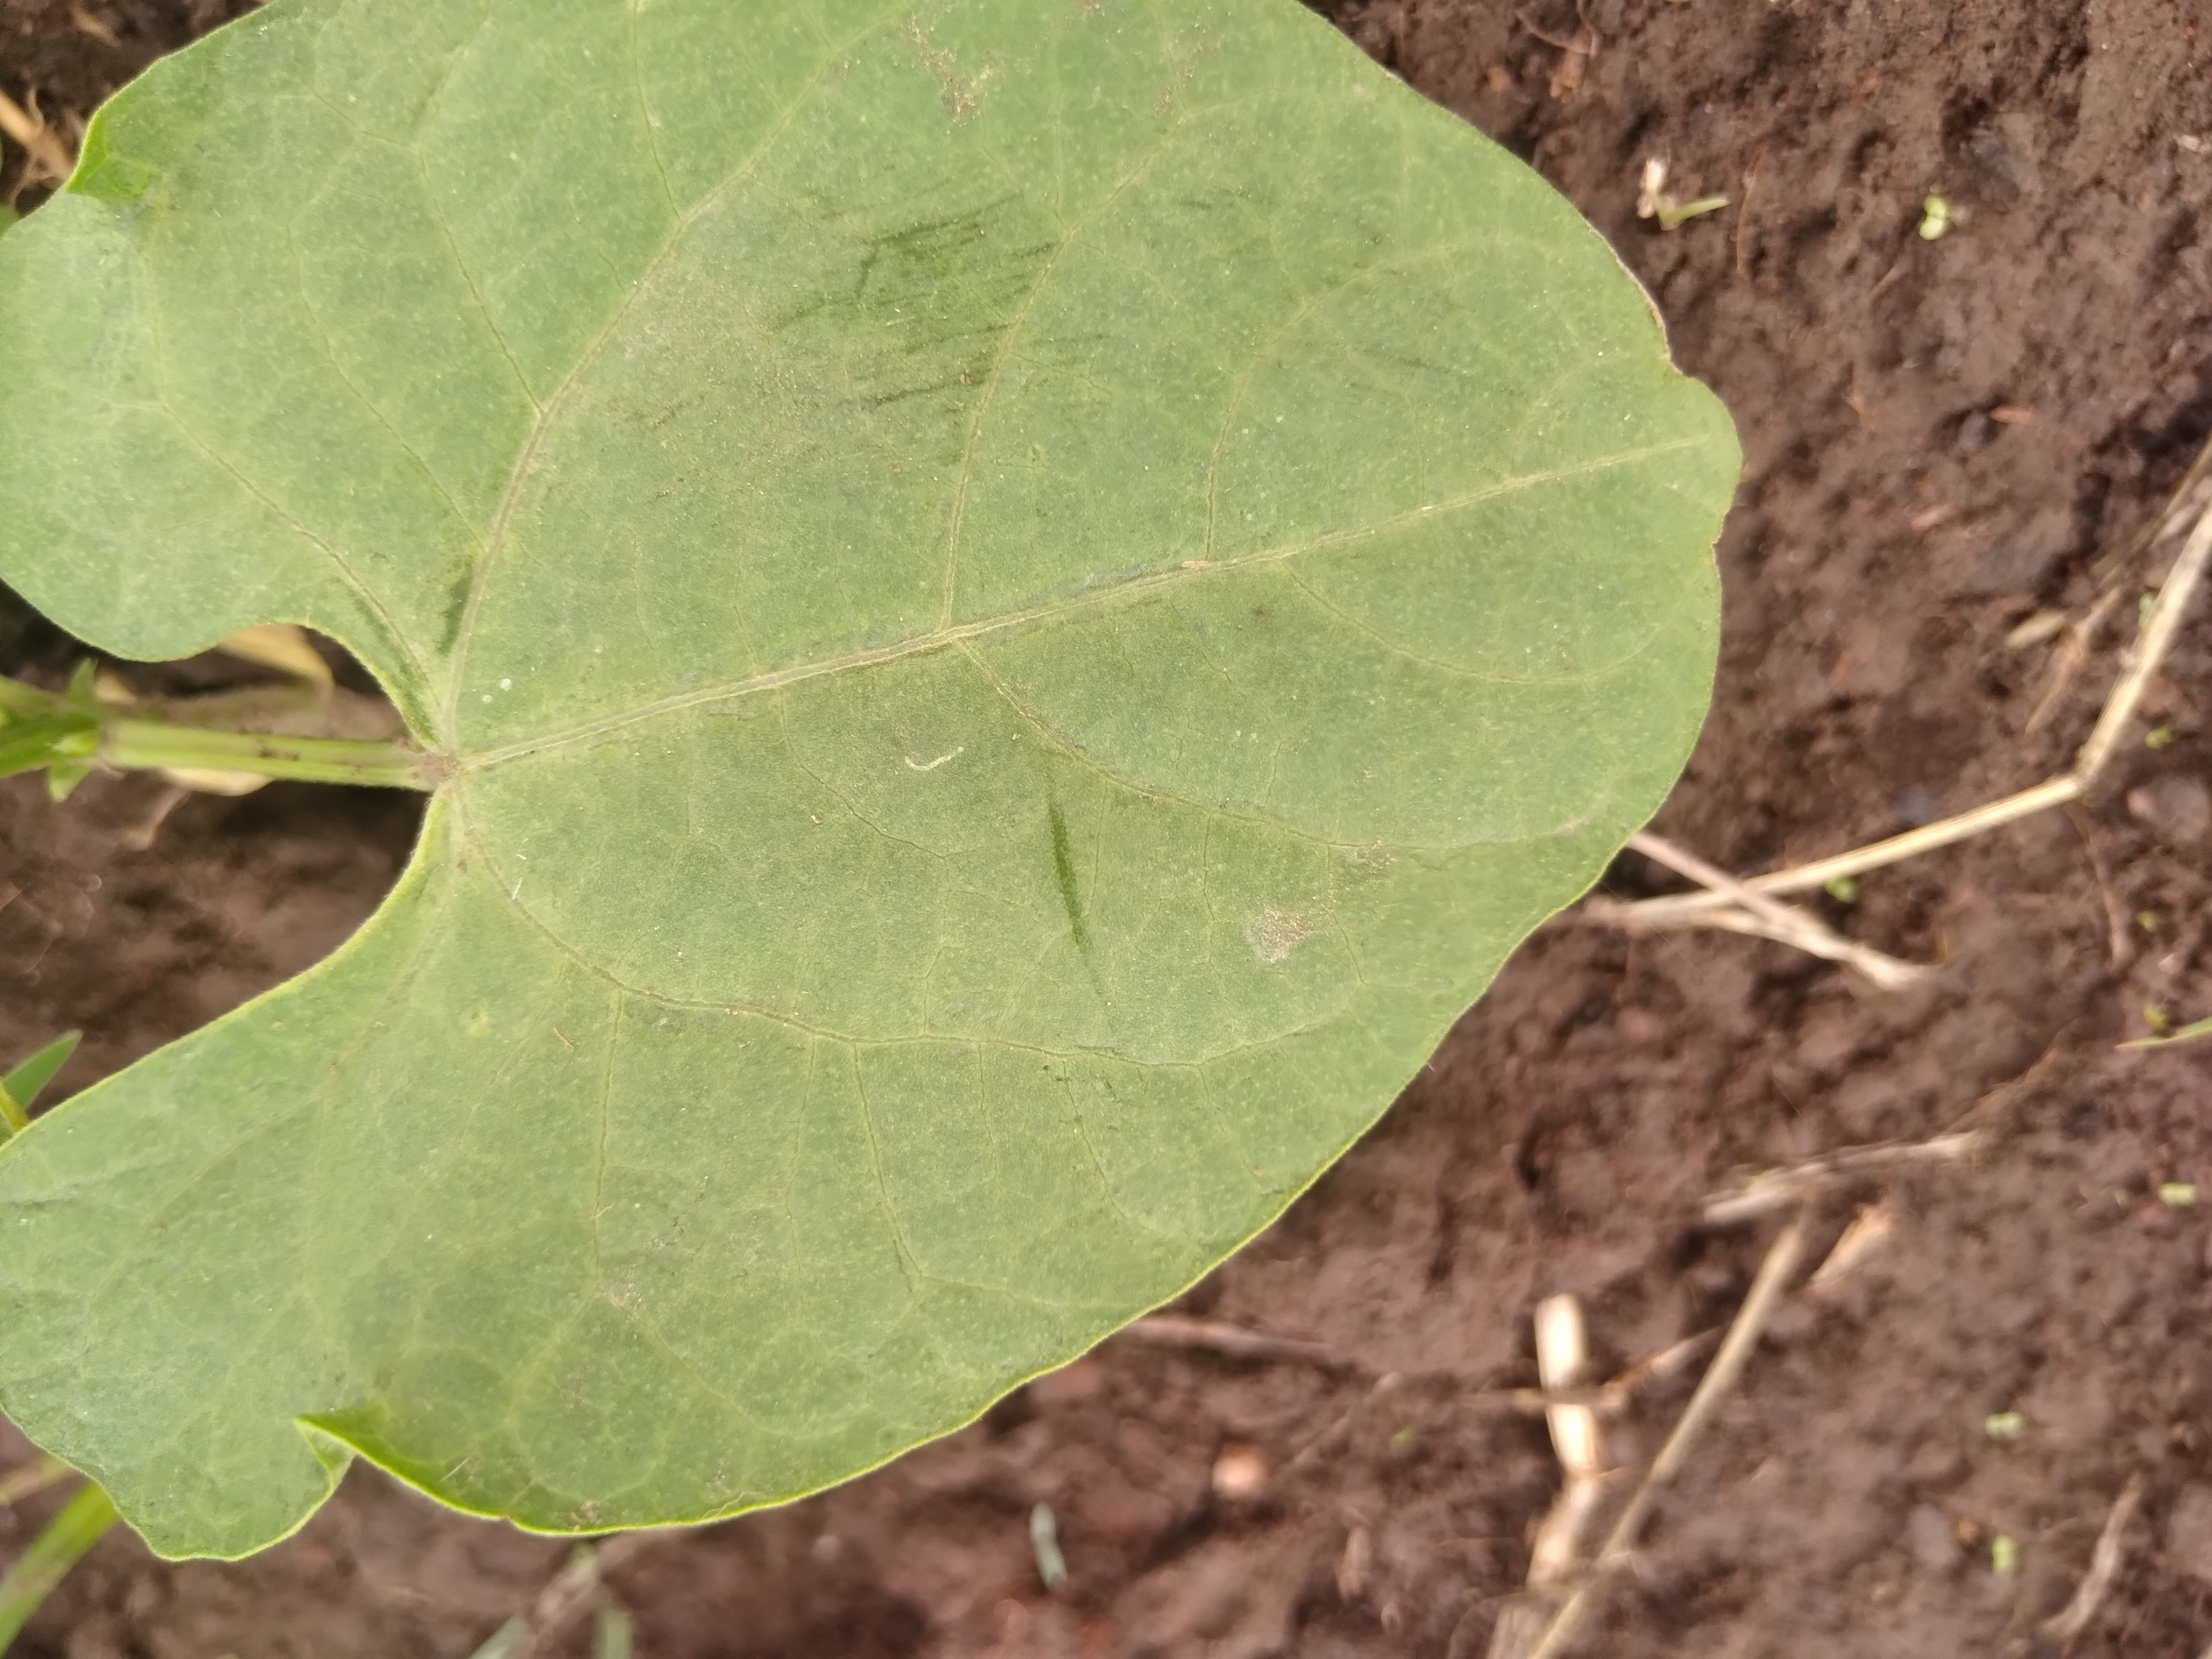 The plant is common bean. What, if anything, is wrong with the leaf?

healthy
